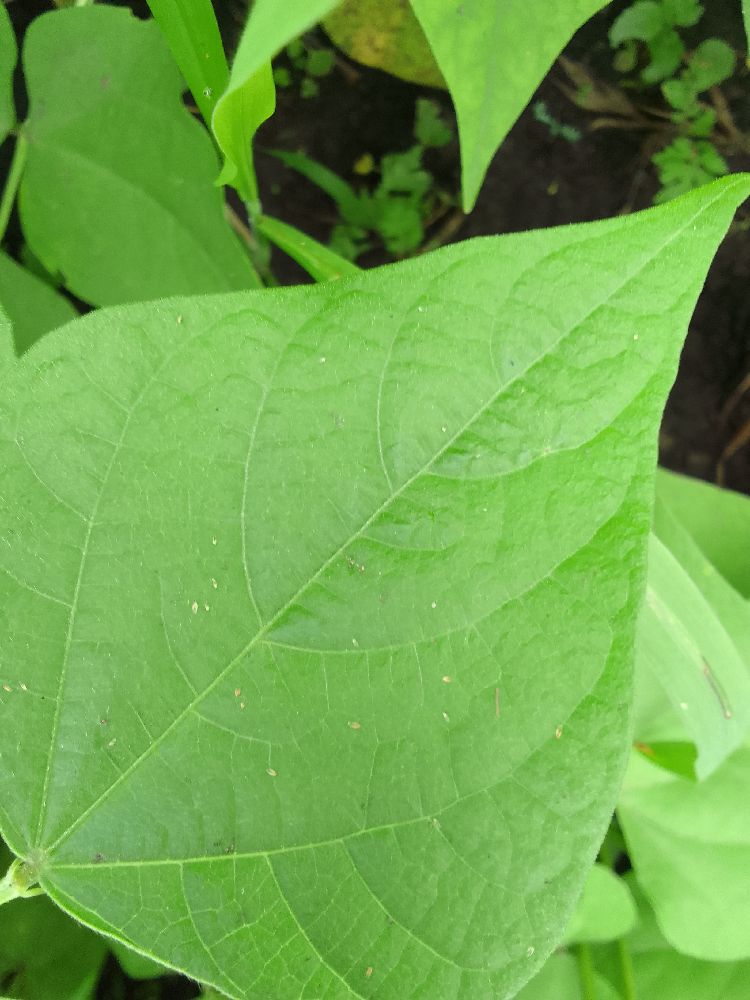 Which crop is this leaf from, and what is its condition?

common bean, healthy
